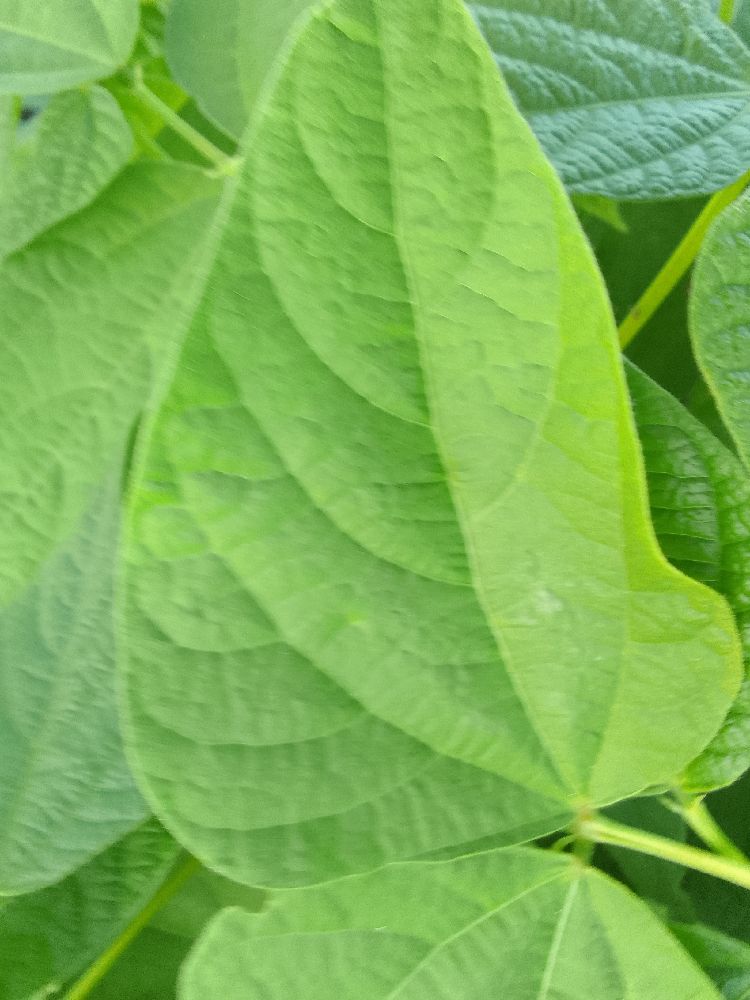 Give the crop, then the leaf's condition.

common bean, healthy
